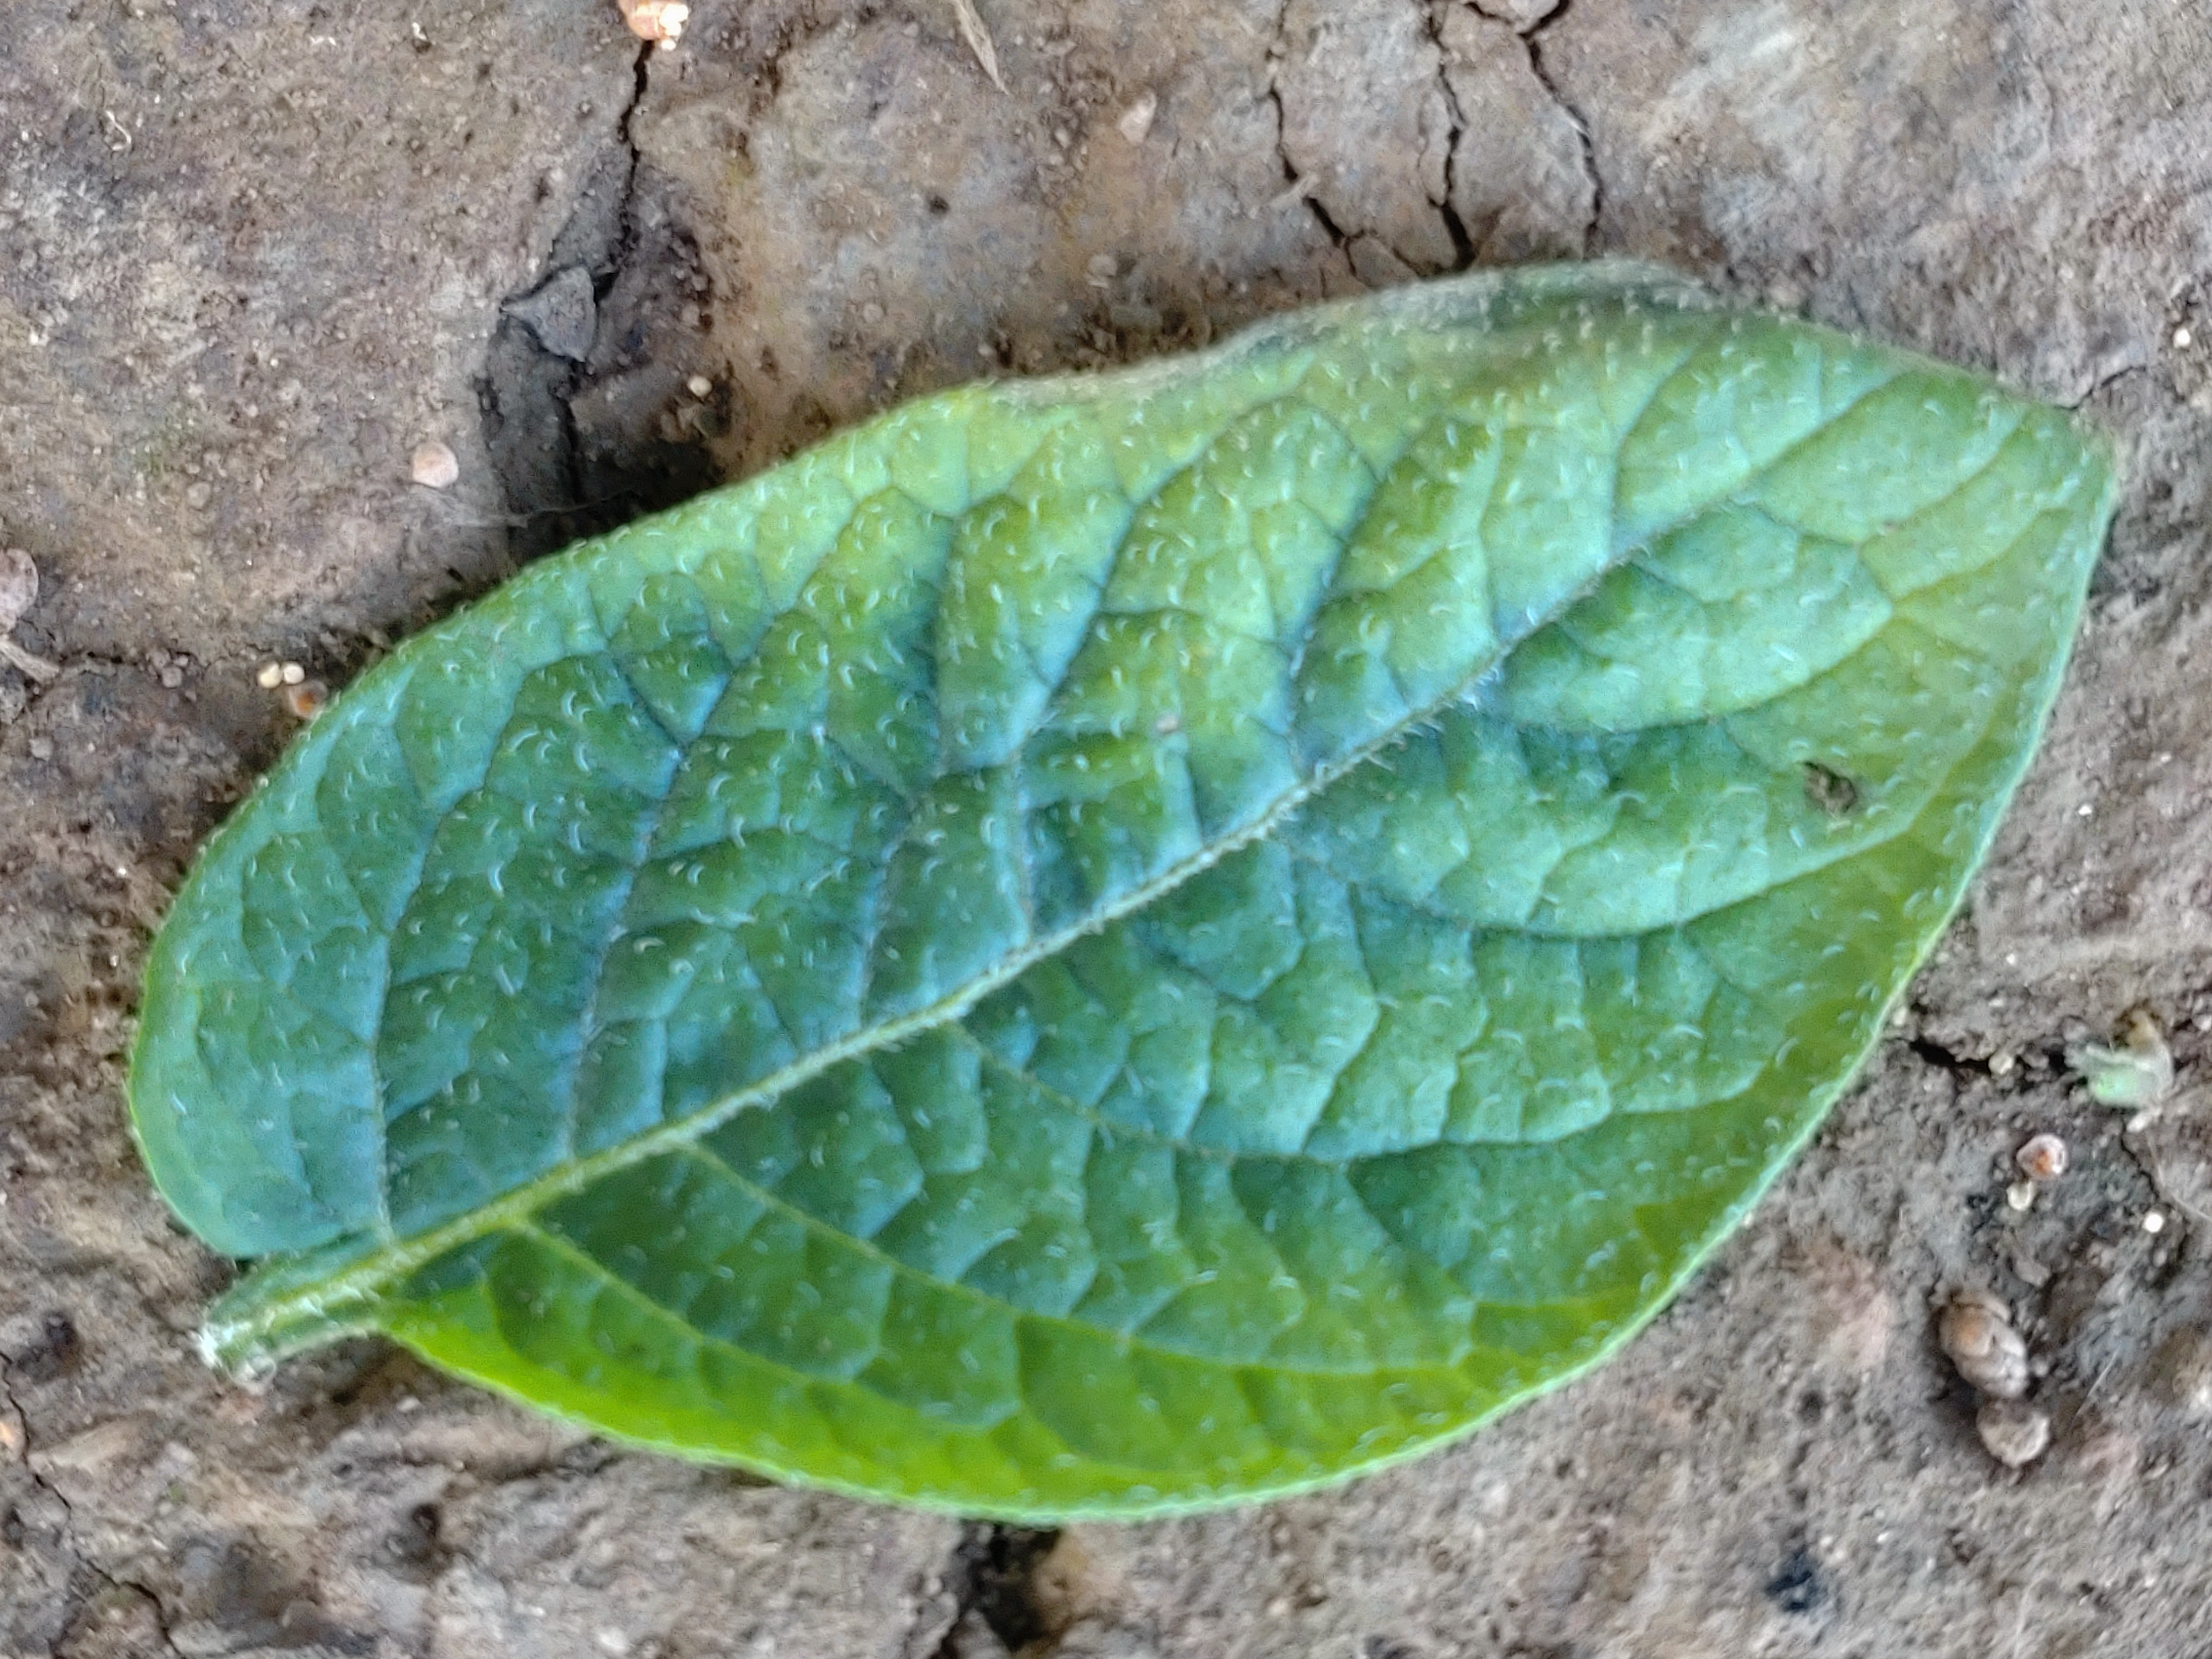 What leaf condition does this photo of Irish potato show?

early blight
